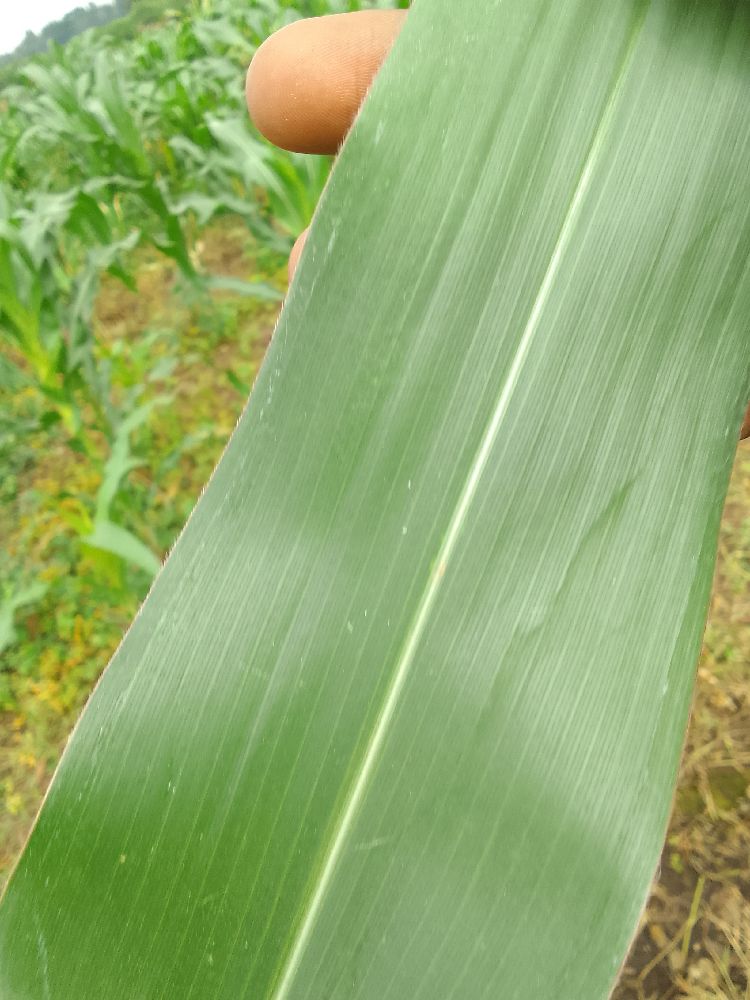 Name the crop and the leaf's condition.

maize, healthy
